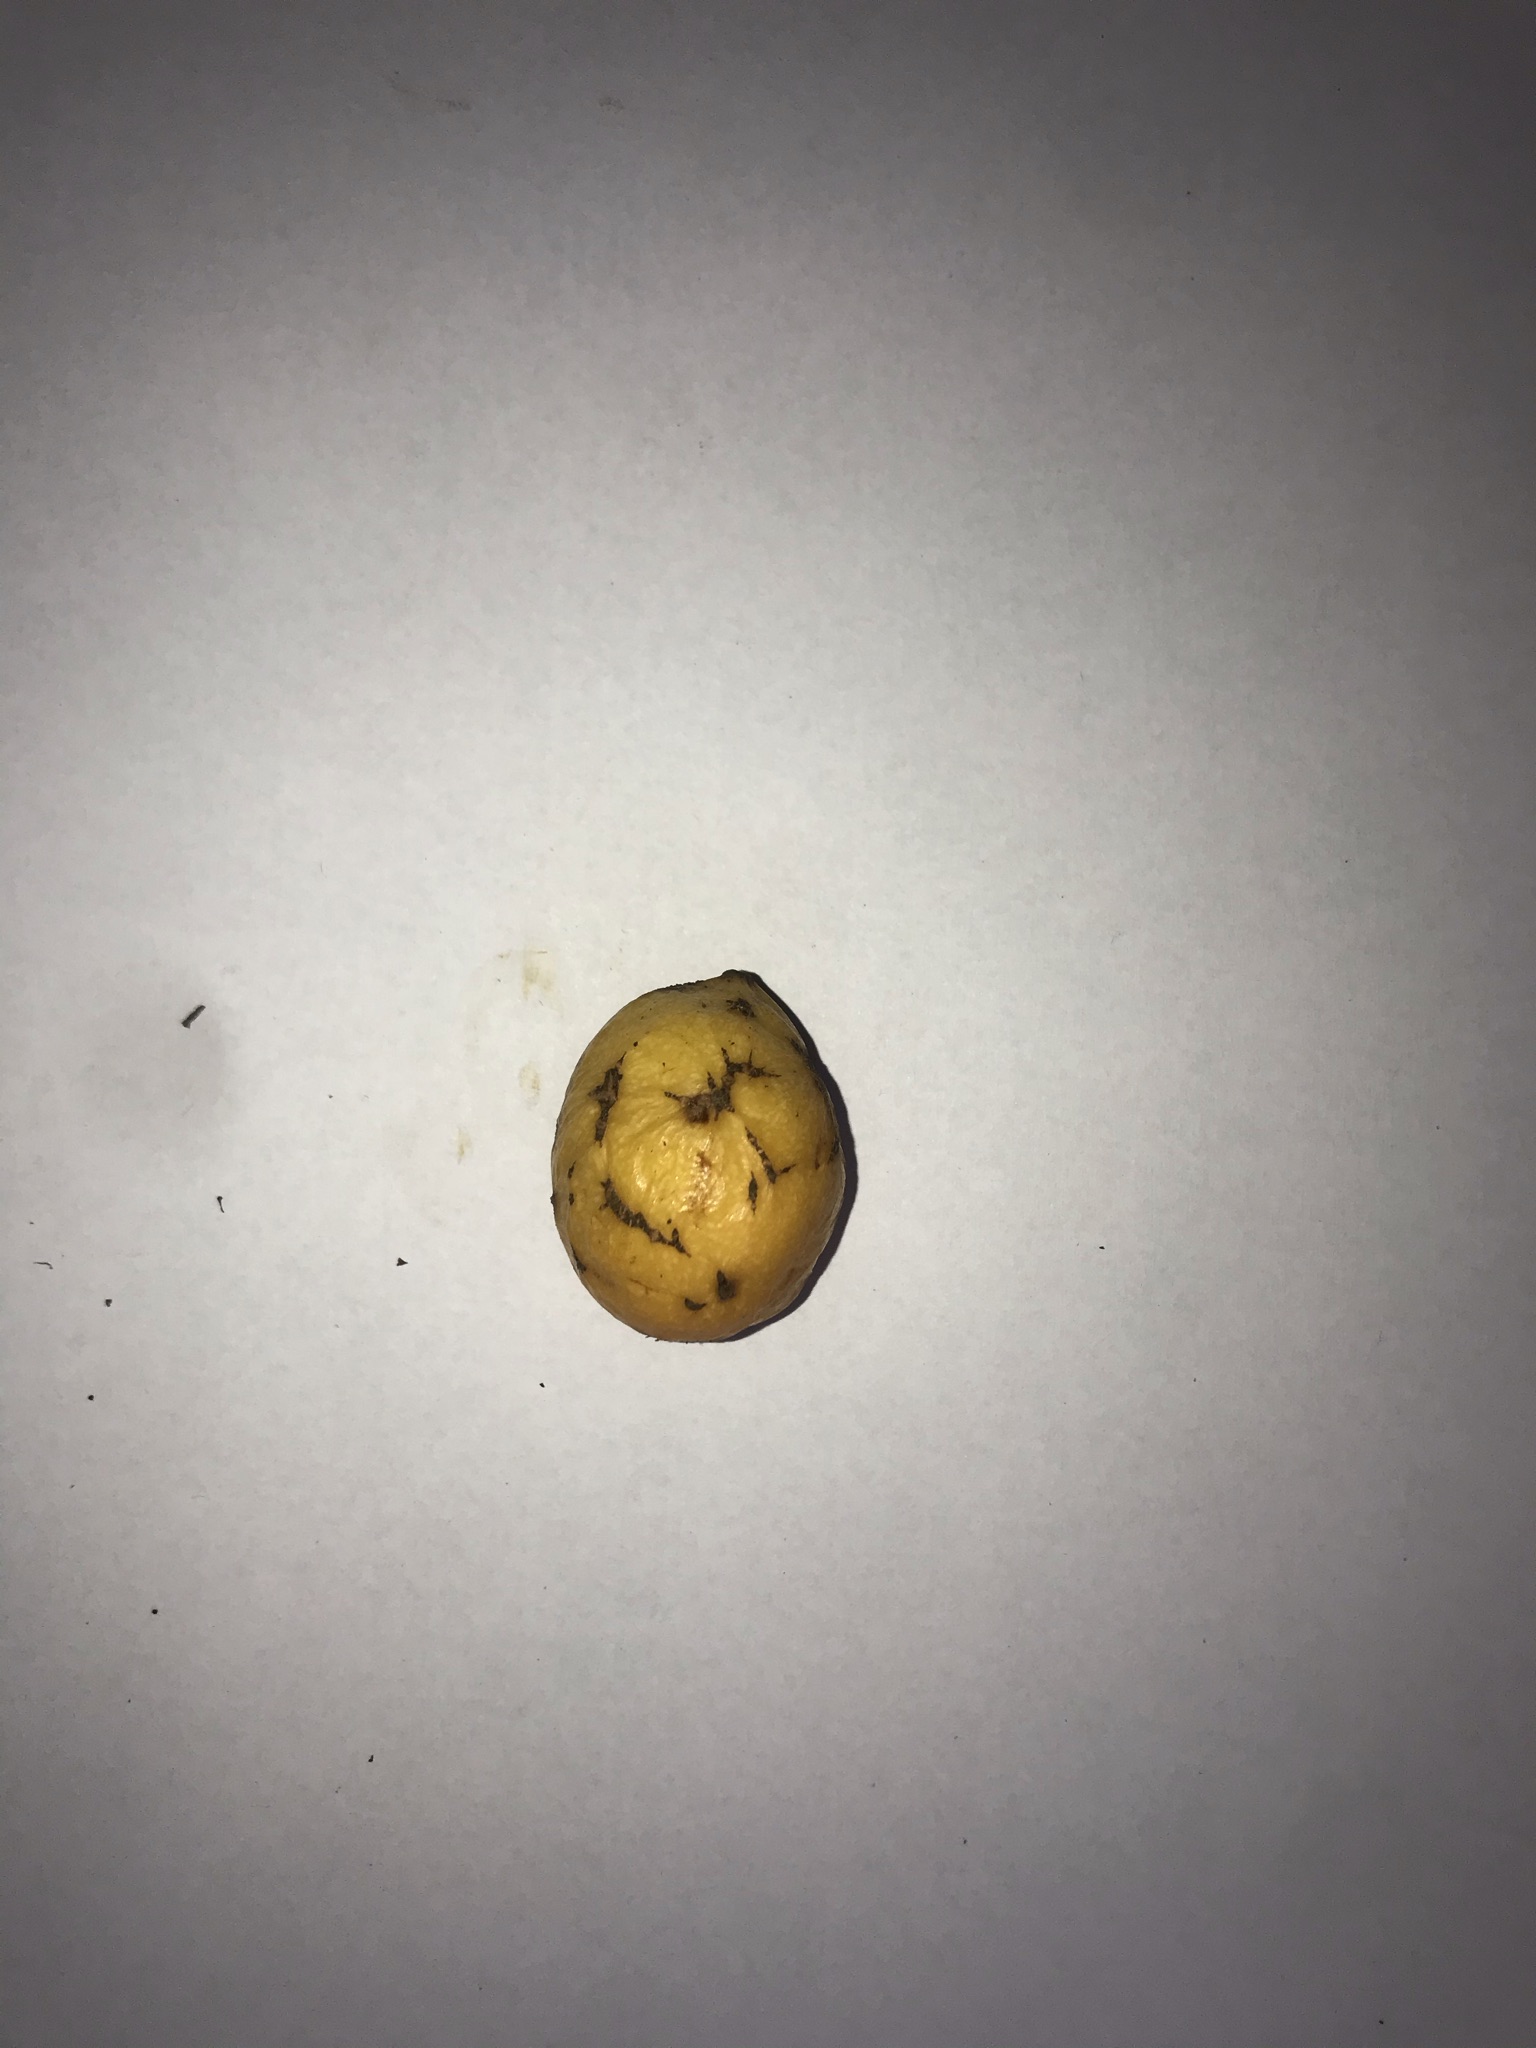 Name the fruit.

abiu
